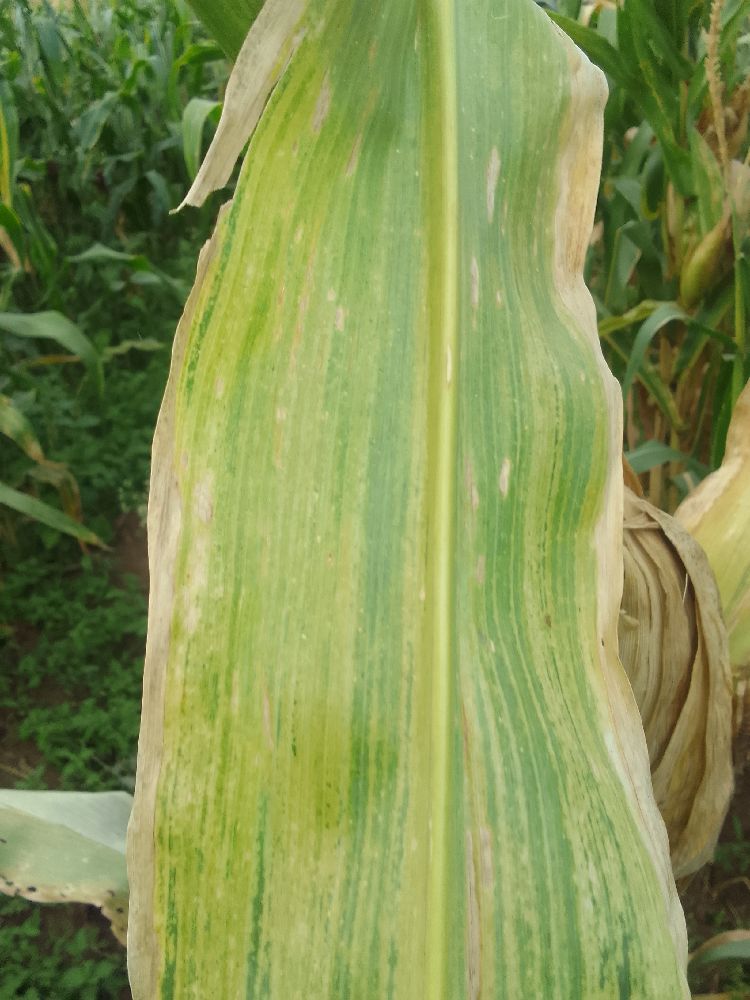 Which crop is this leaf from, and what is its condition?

maize, maize lethal necrosis
